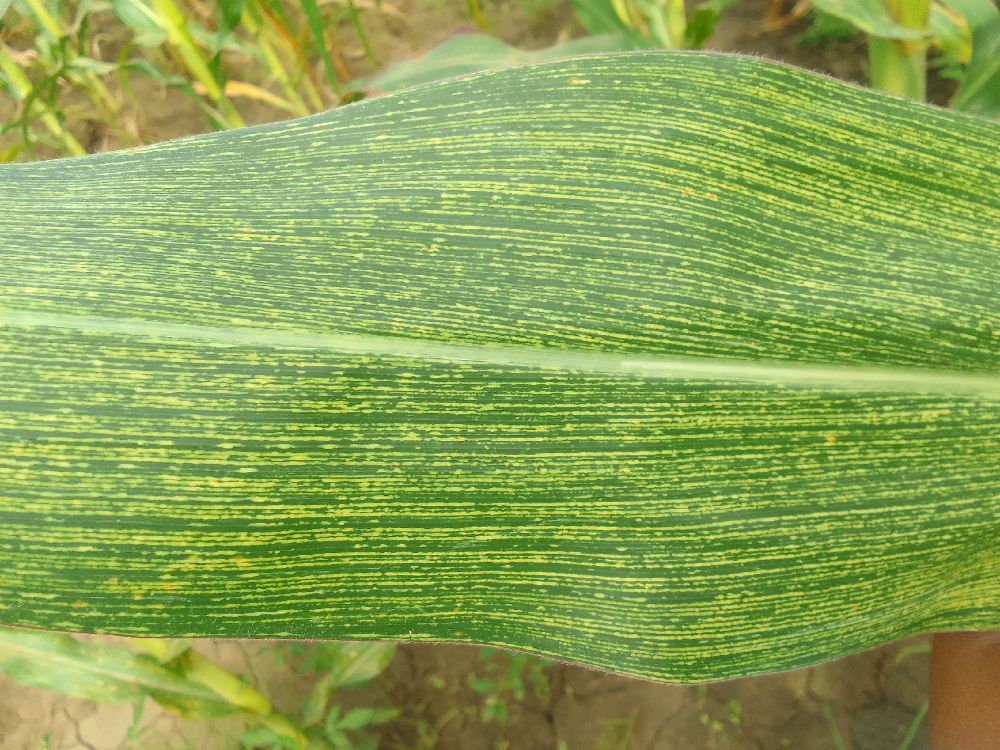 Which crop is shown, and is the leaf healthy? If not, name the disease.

maize, maize streak virus
